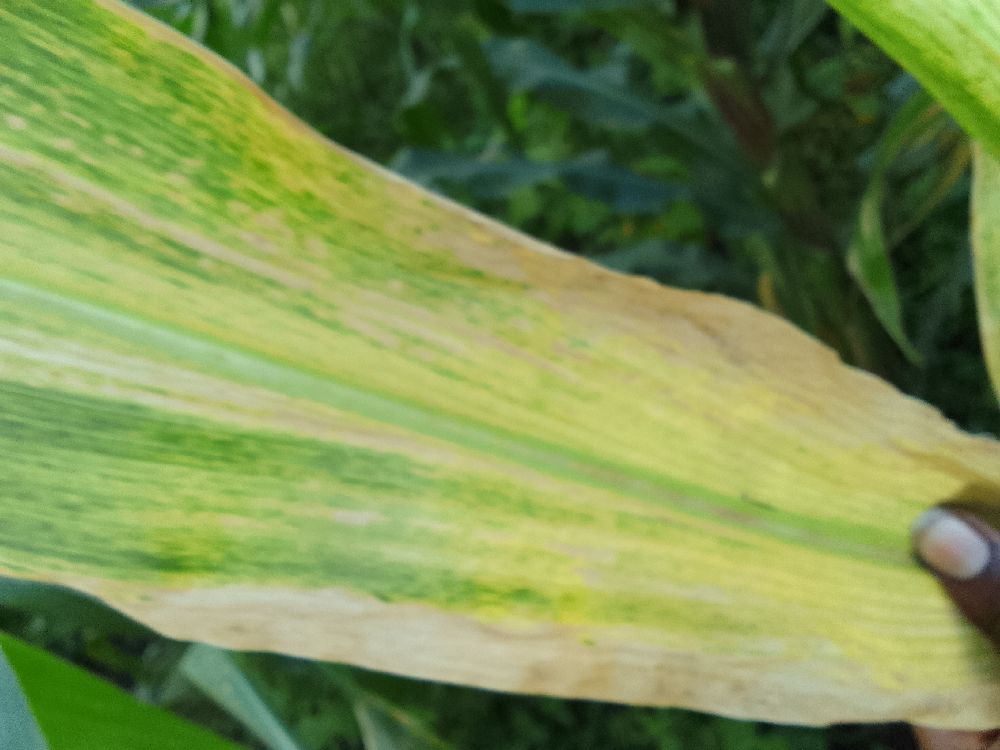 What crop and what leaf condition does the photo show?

maize, maize lethal necrosis
